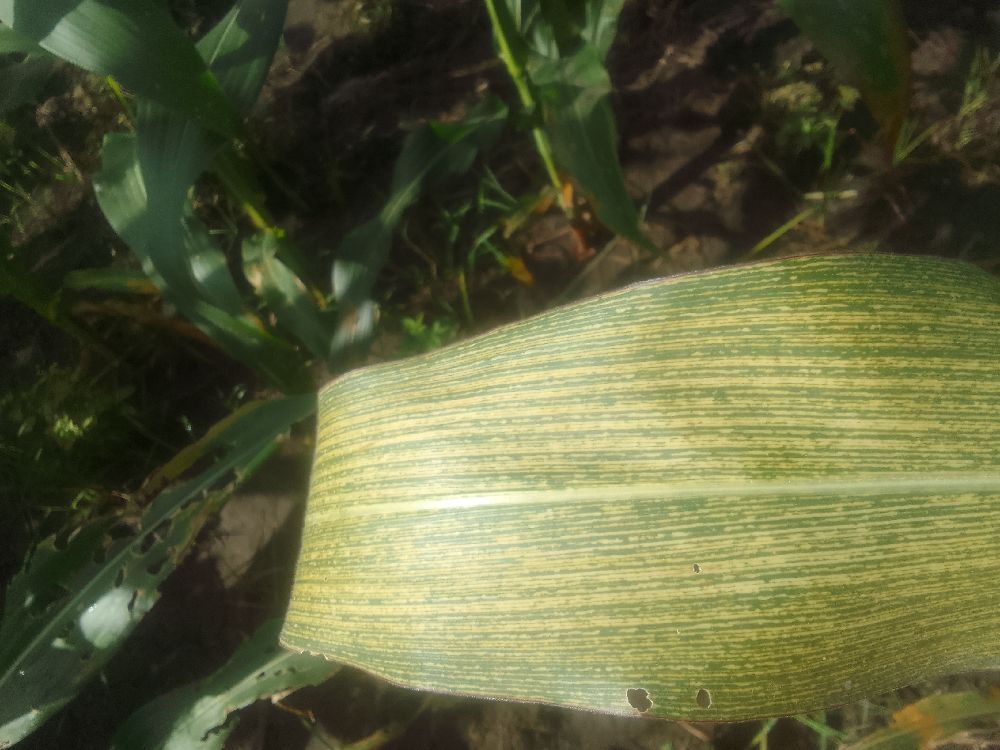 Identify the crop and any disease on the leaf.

maize, maize streak virus
